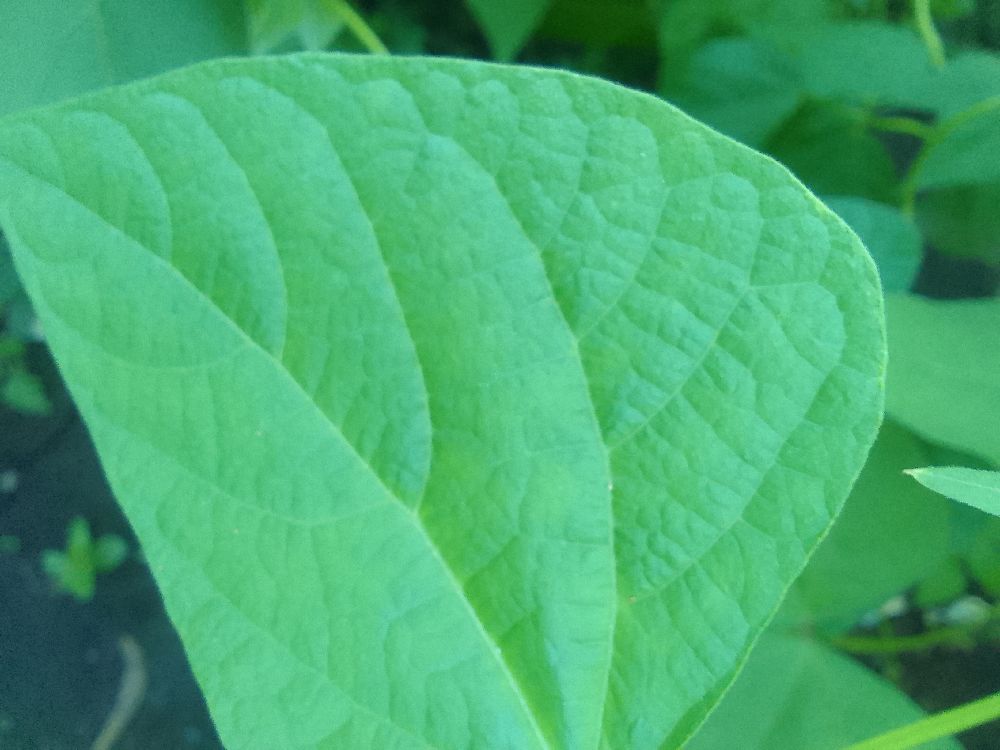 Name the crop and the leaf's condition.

common bean, healthy
